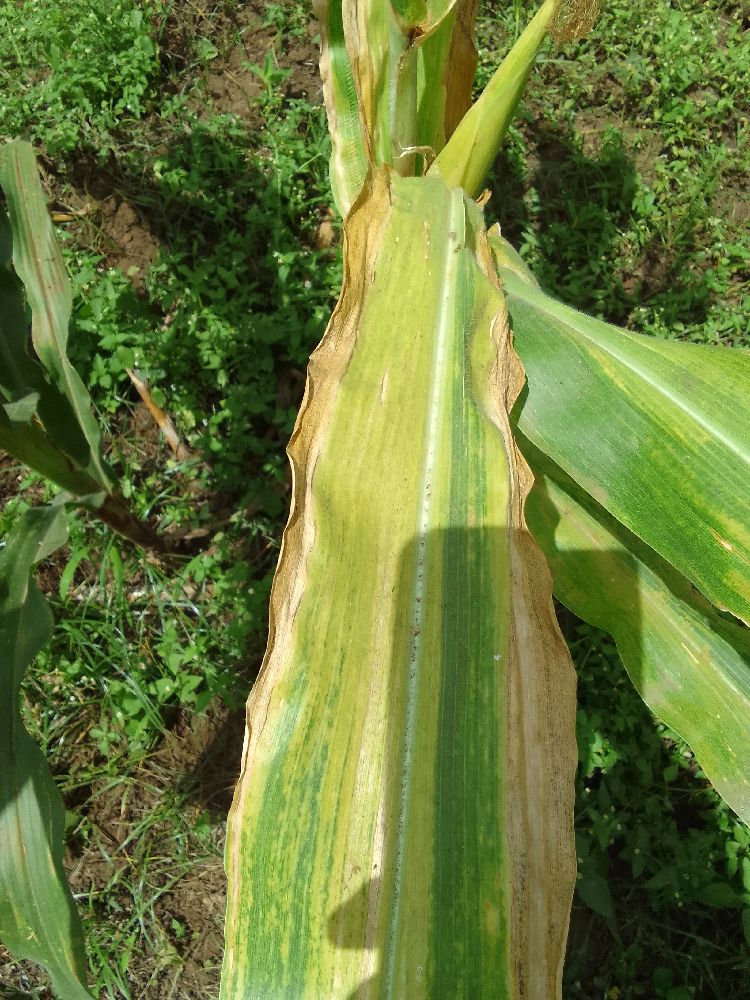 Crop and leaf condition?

maize, maize lethal necrosis
